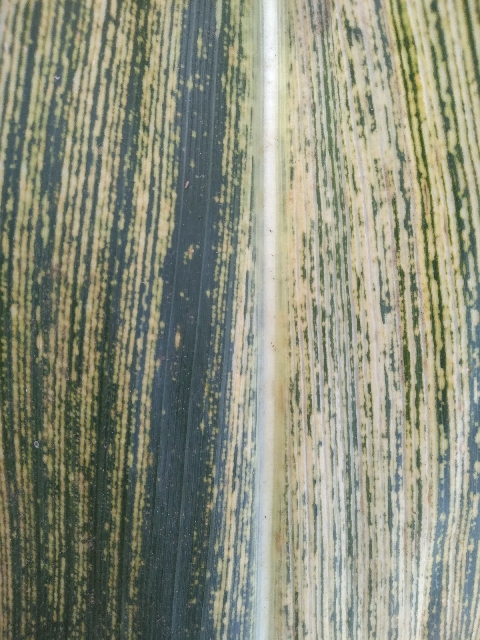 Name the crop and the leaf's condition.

maize, maize streak virus
